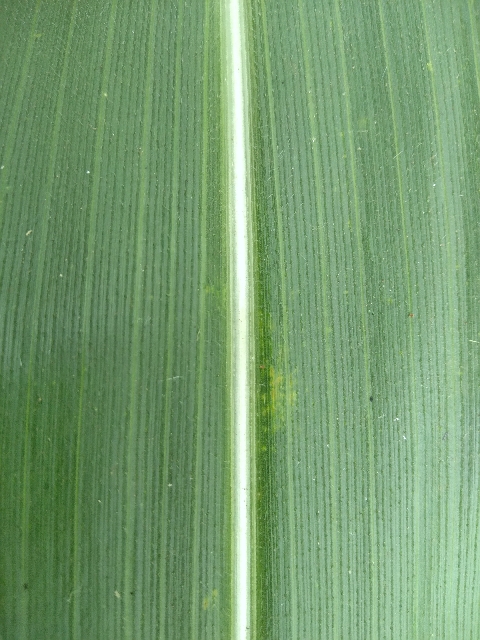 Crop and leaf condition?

maize, healthy
